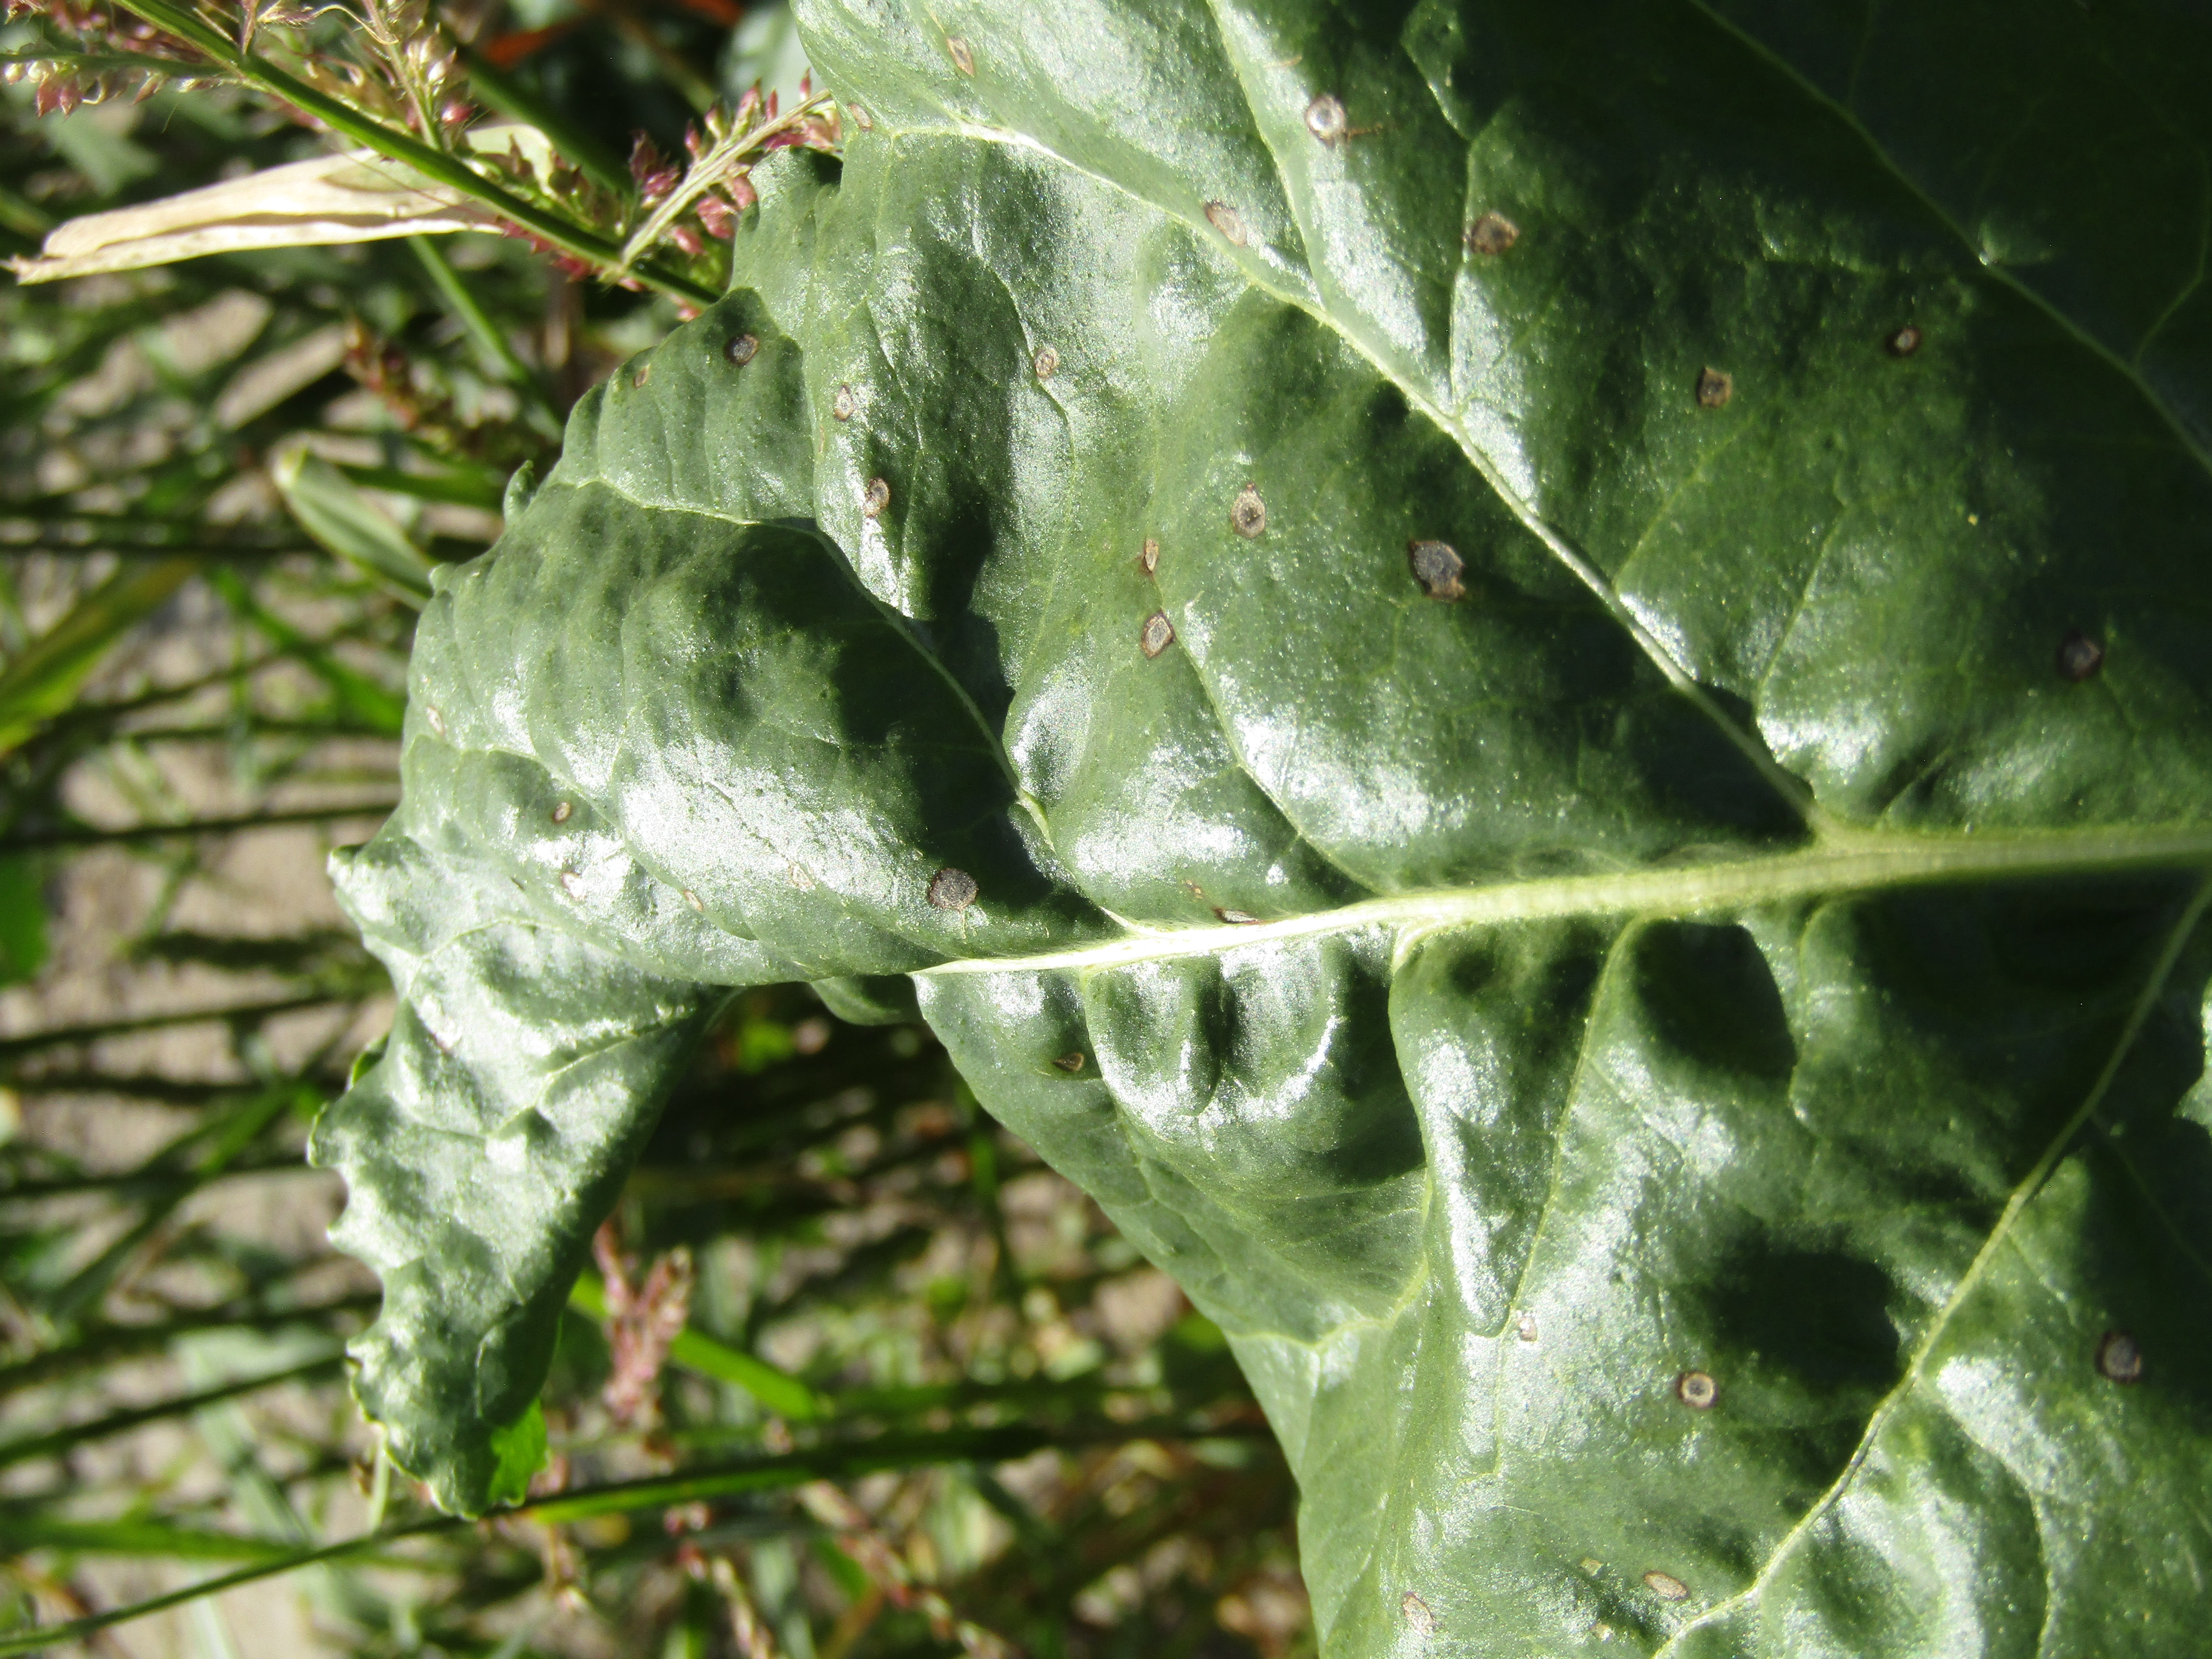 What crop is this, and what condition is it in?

beet, cercospora
